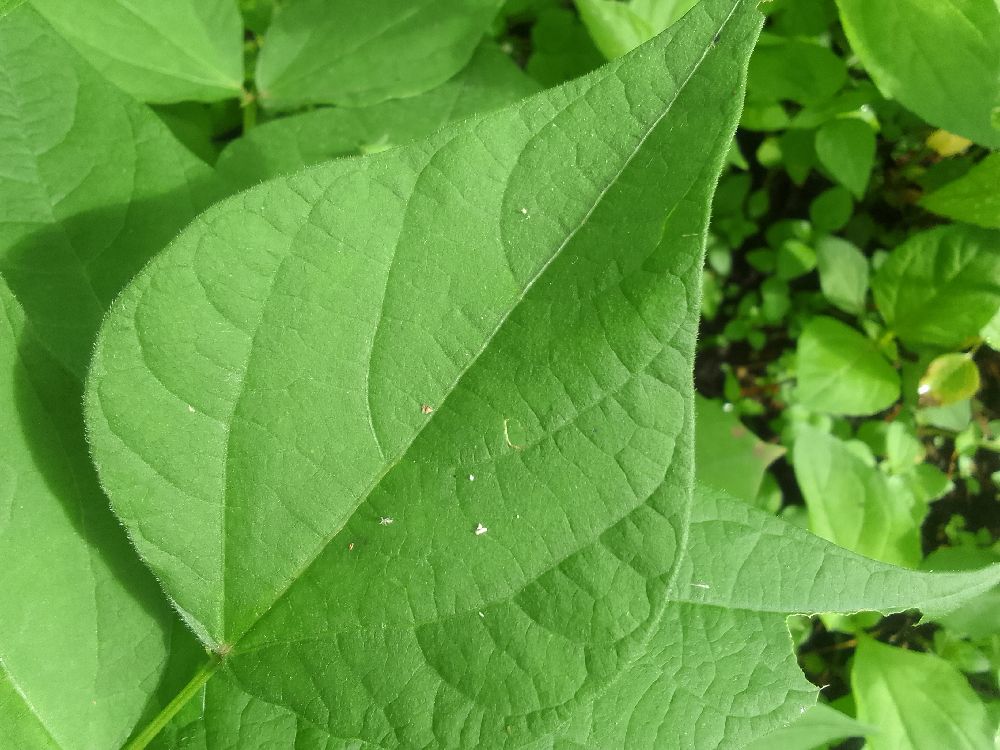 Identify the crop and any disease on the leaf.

common bean, healthy
